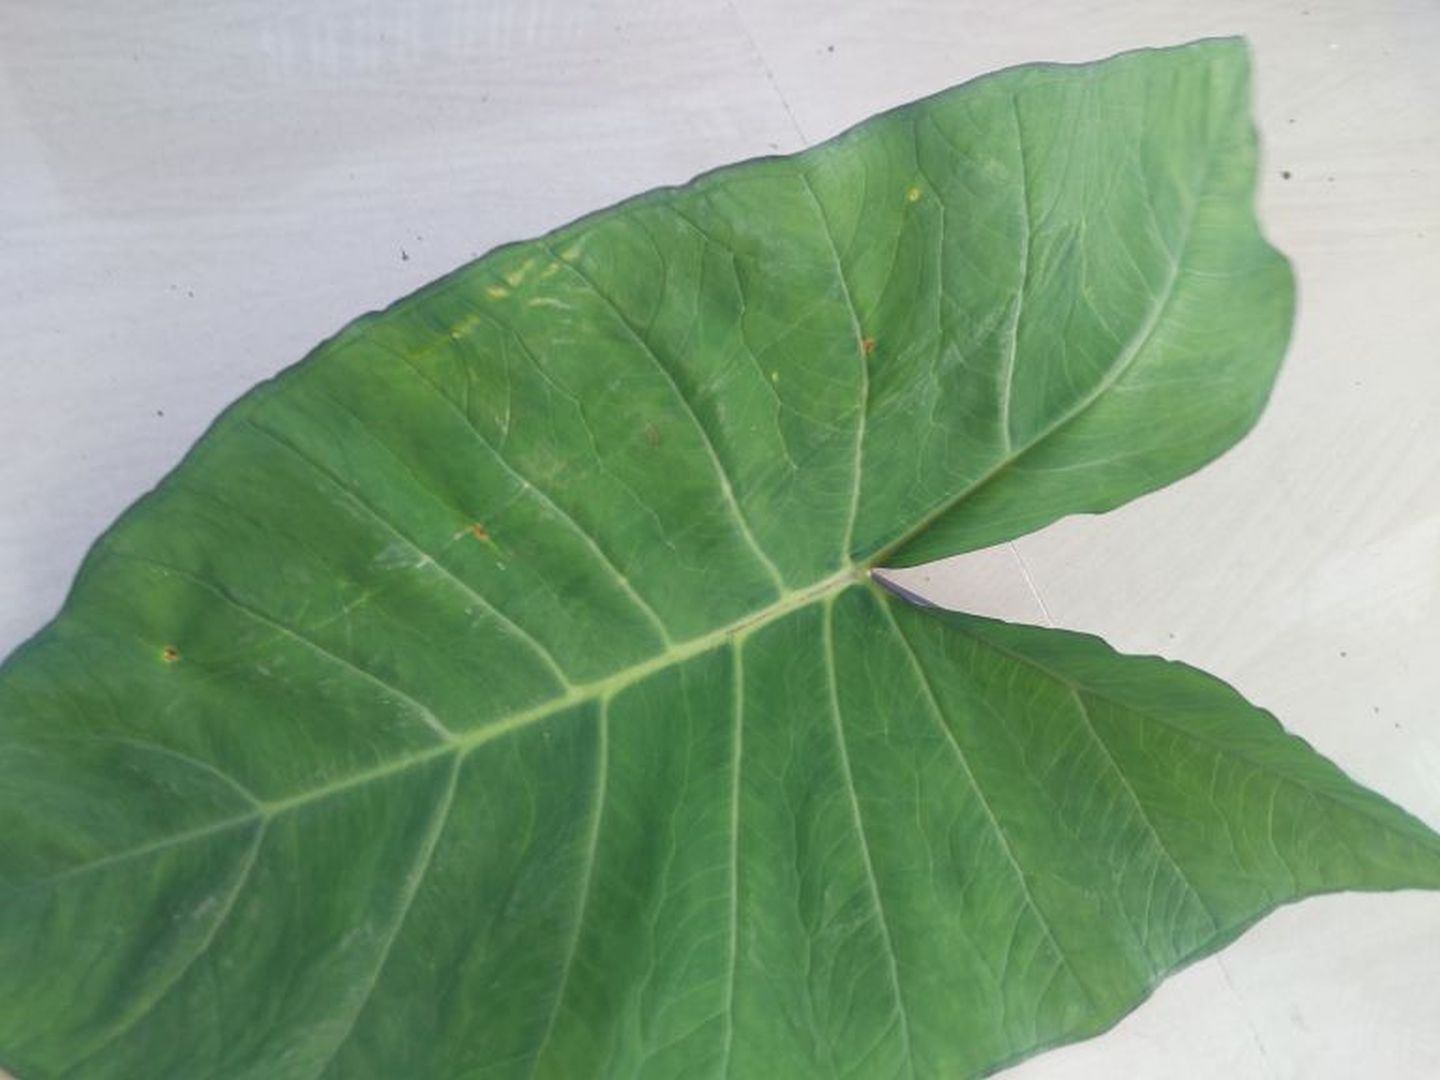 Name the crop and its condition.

taro, healthy
